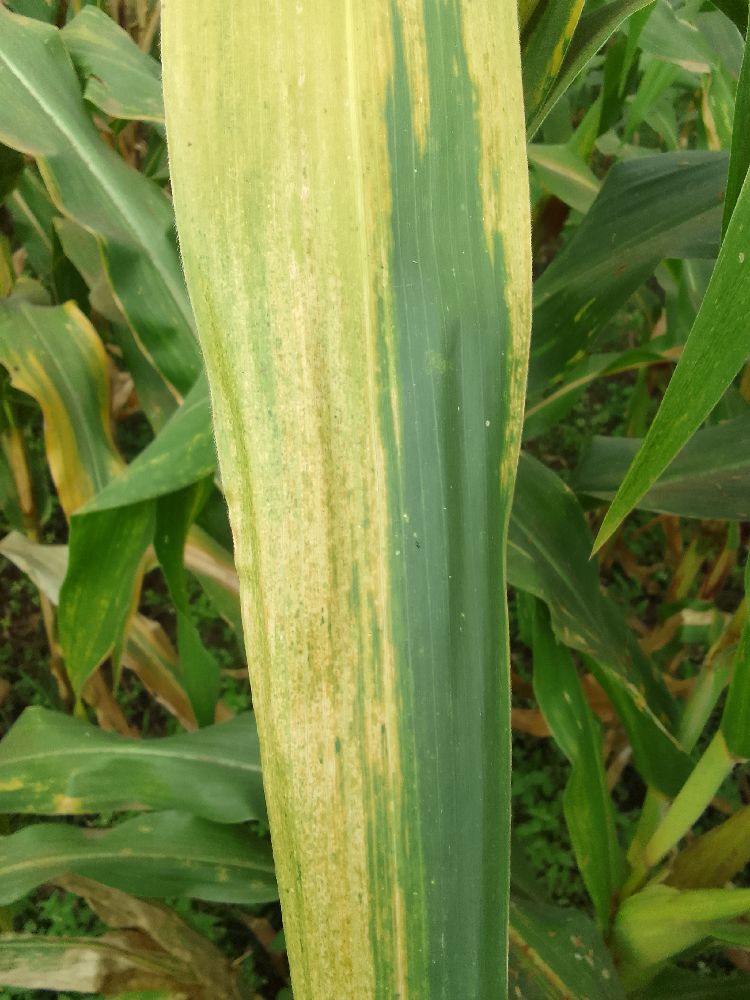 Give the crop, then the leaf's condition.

maize, maize lethal necrosis
